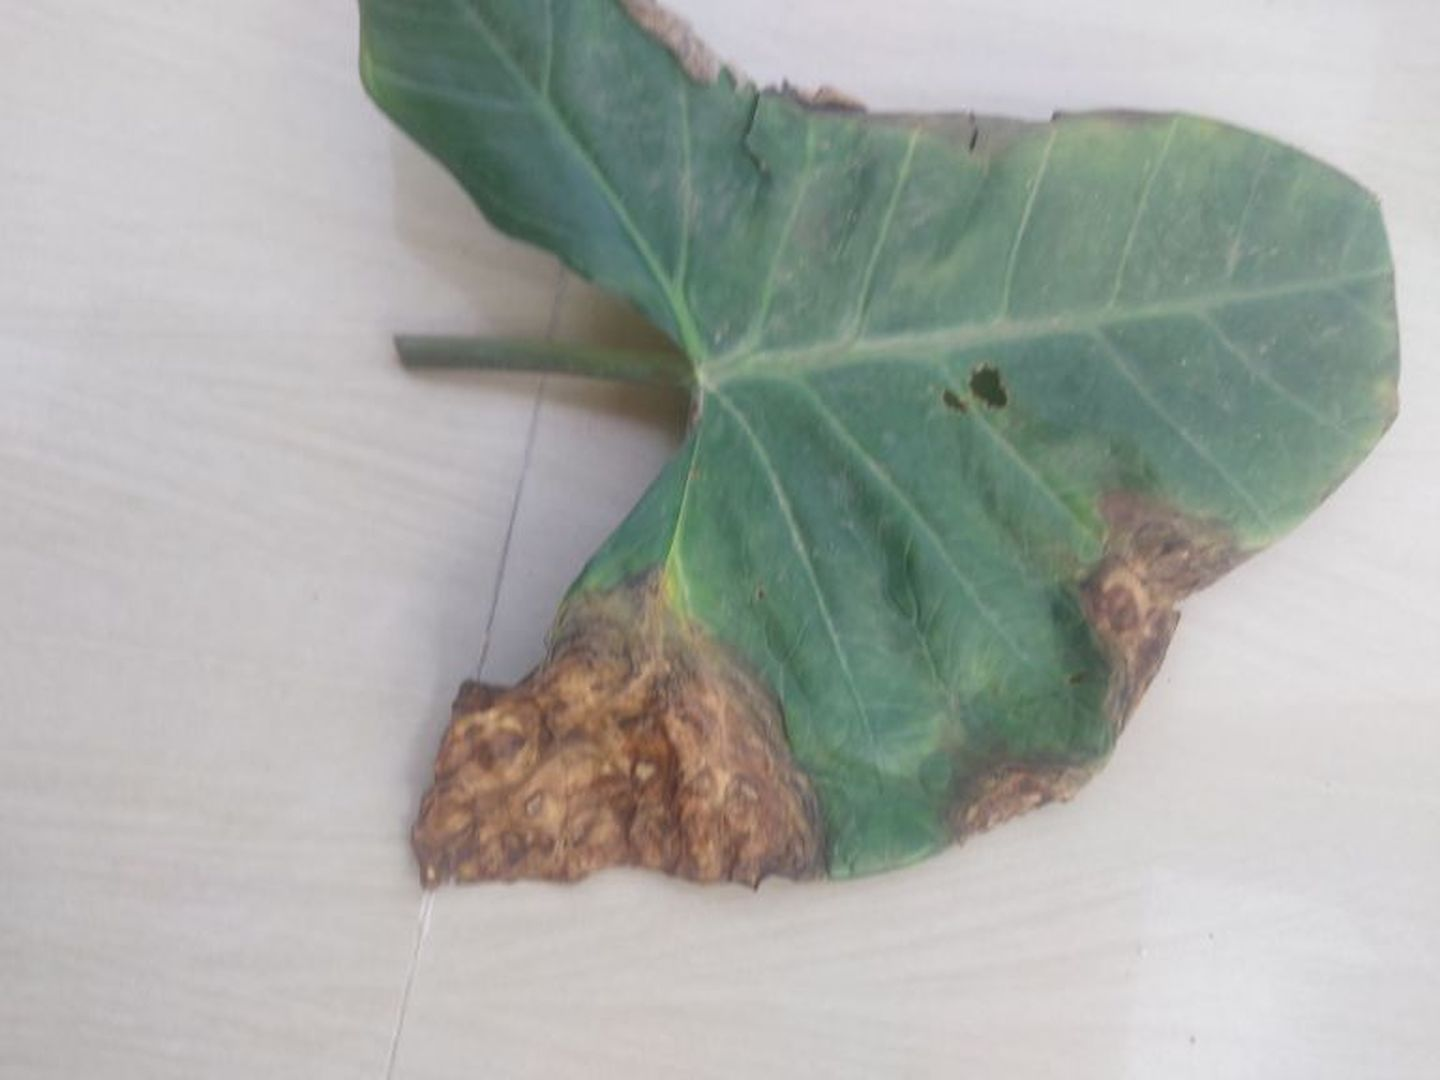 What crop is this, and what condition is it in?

taro, leaf blight
